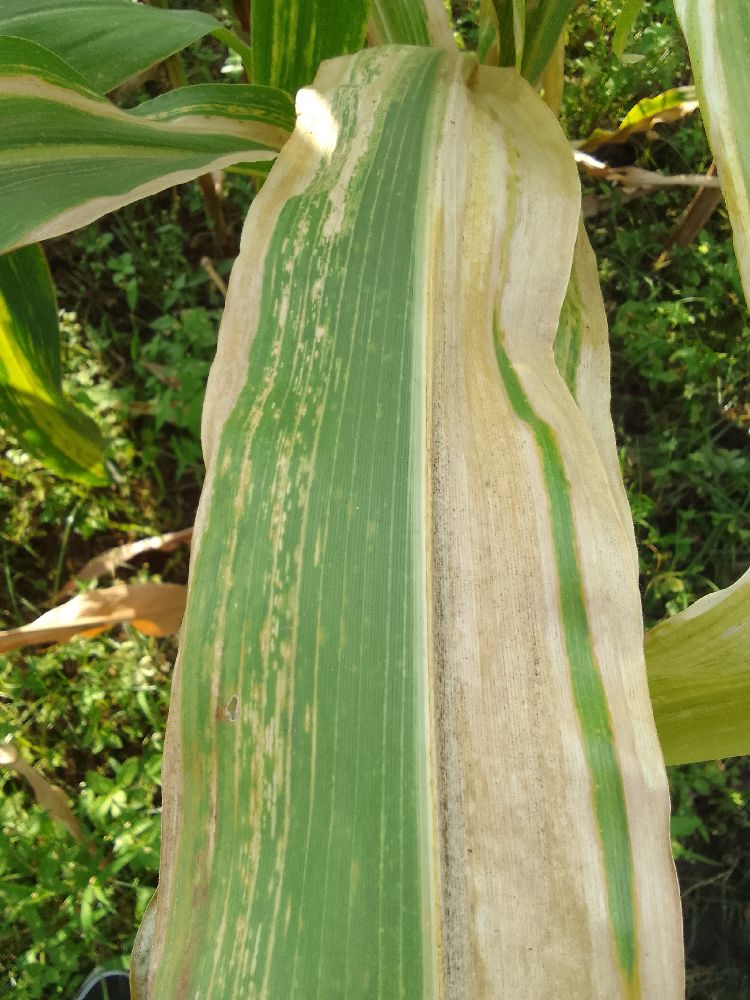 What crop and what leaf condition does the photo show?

maize, maize lethal necrosis
